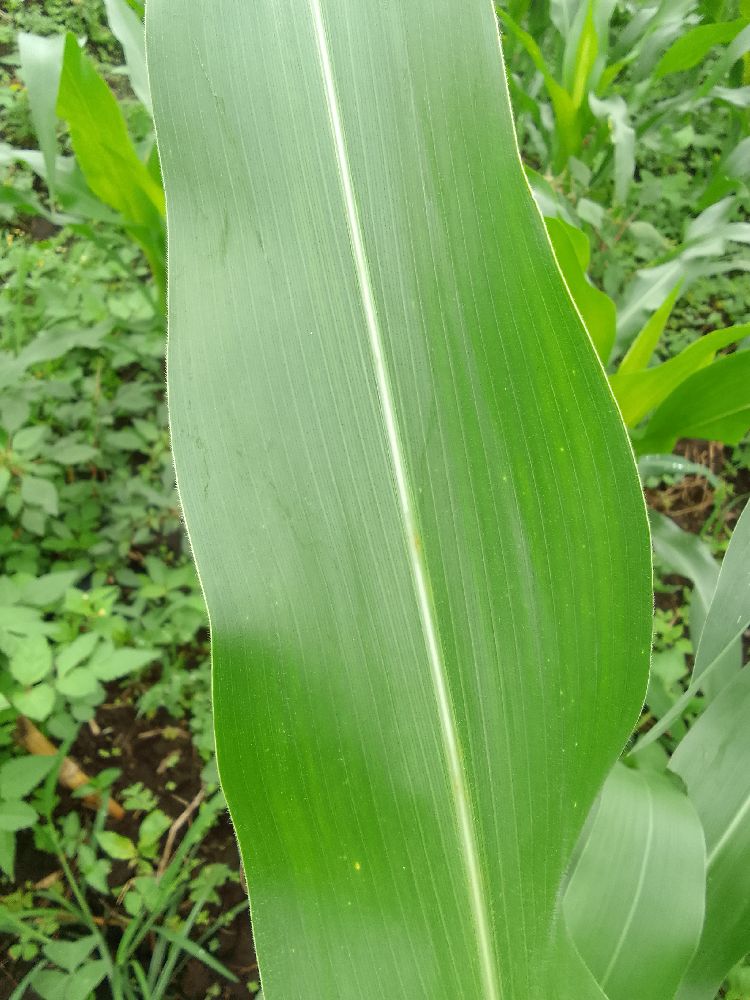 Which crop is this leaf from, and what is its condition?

maize, healthy
